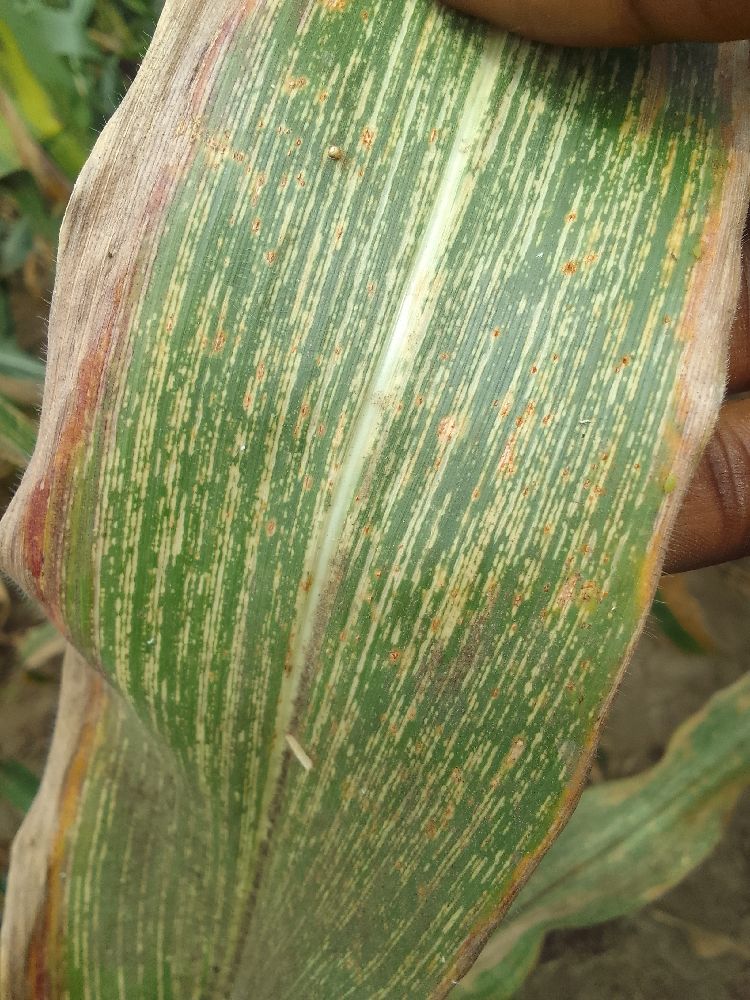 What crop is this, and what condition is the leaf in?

maize, maize streak virus
